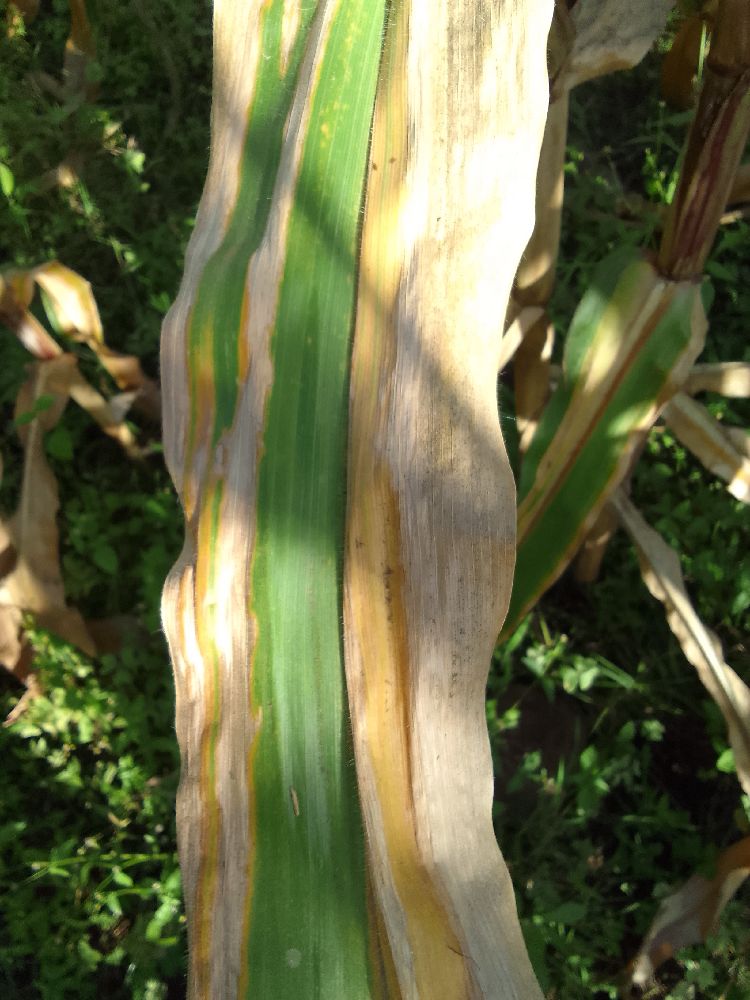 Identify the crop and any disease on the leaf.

maize, maize lethal necrosis
